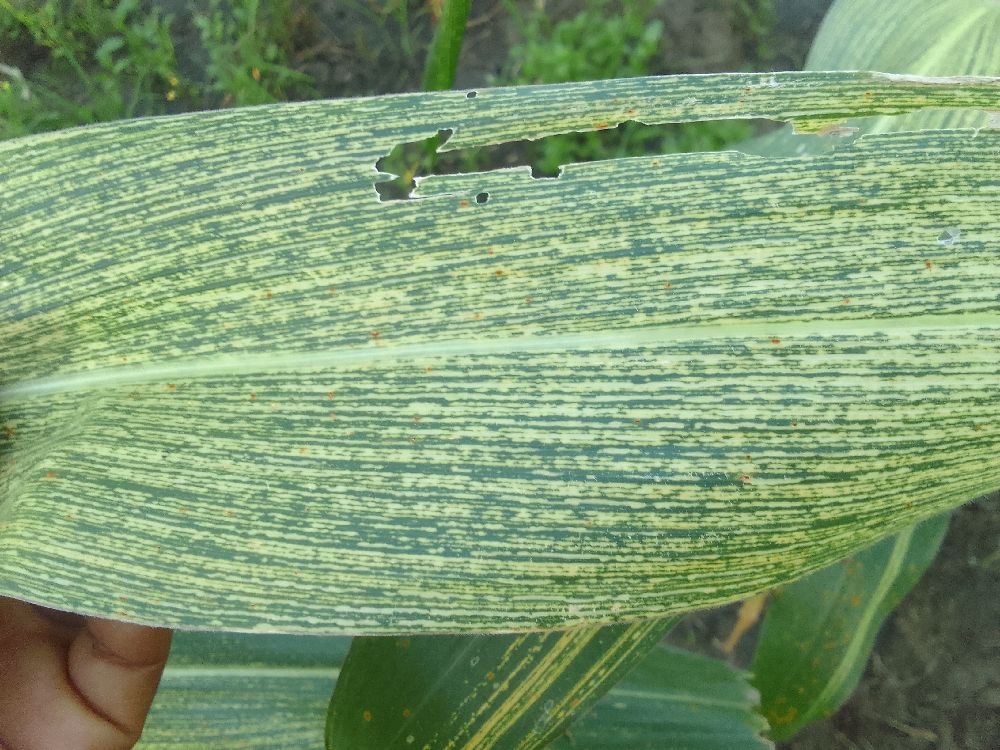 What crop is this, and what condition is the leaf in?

maize, maize streak virus
